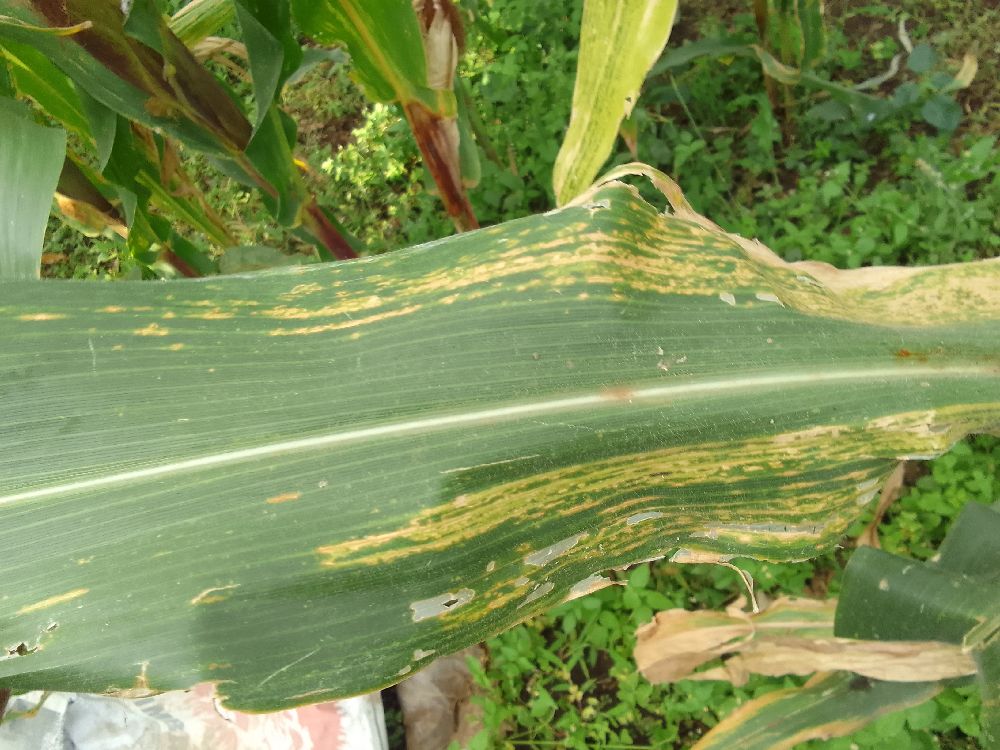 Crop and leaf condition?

maize, maize lethal necrosis
